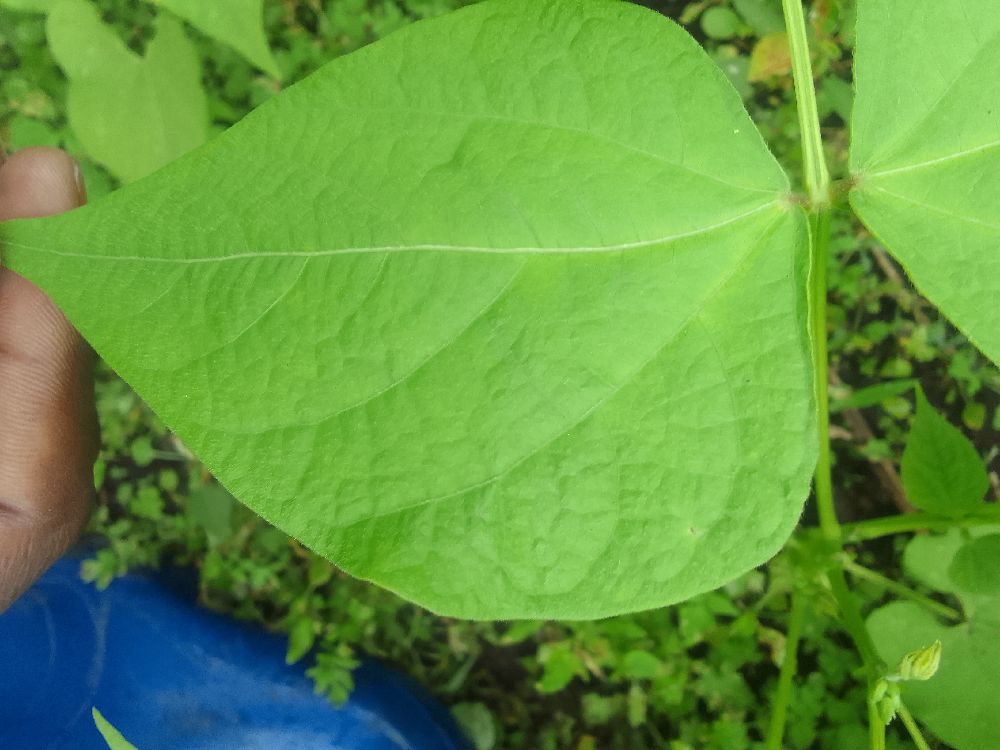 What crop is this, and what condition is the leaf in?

common bean, healthy
